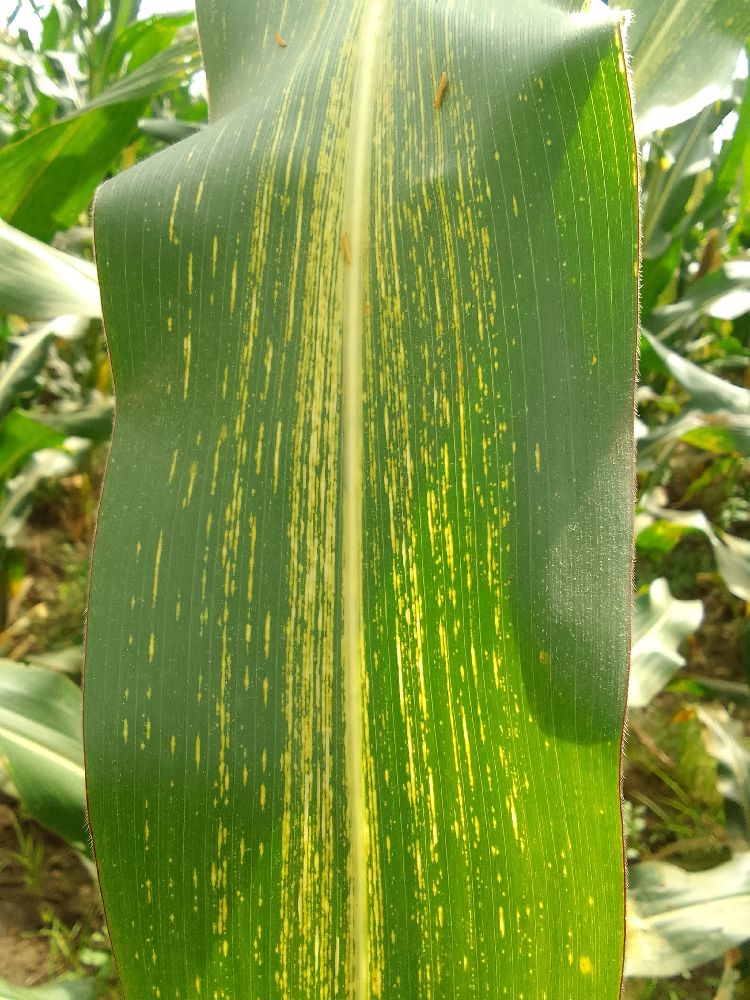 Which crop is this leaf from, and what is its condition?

maize, maize streak virus
